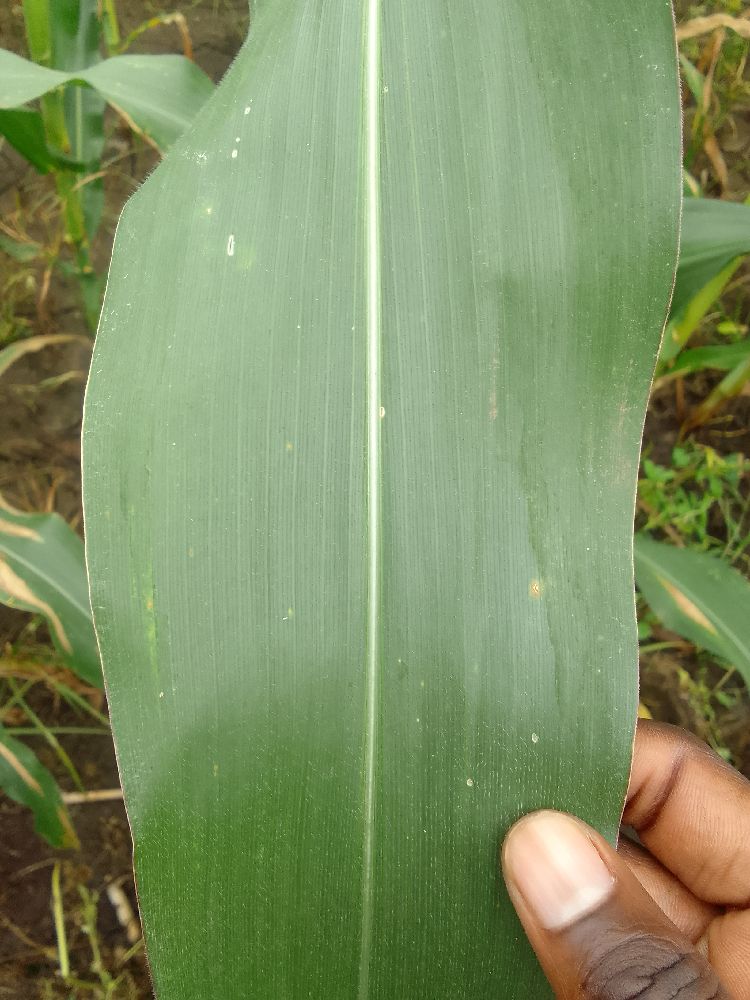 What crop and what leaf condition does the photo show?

maize, healthy
